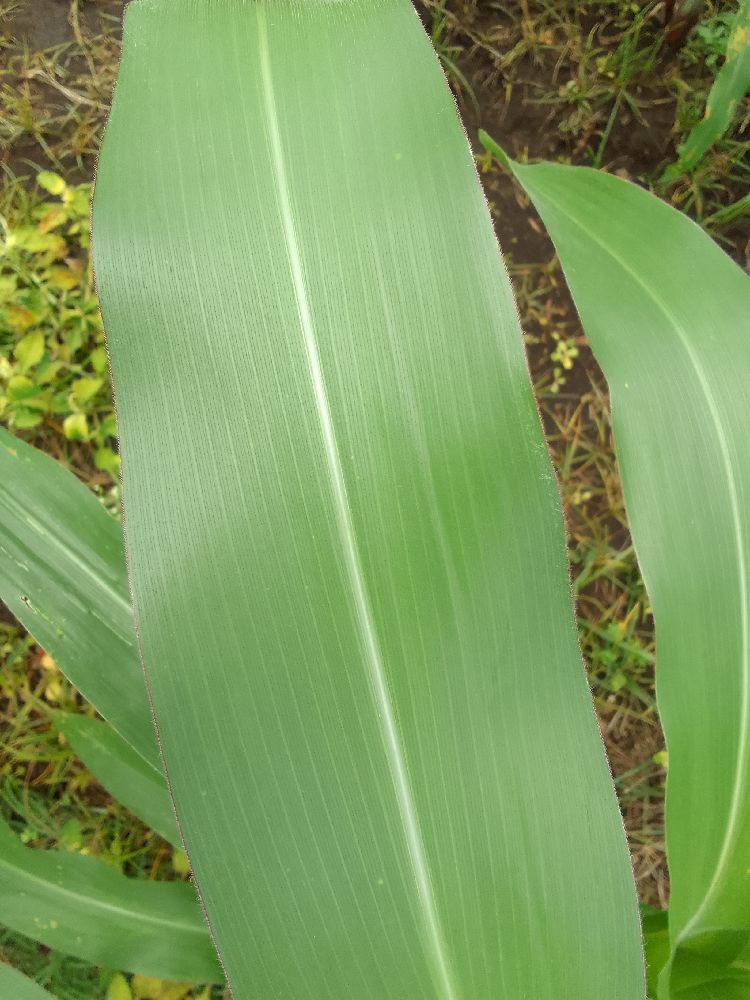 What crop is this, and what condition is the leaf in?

maize, healthy
